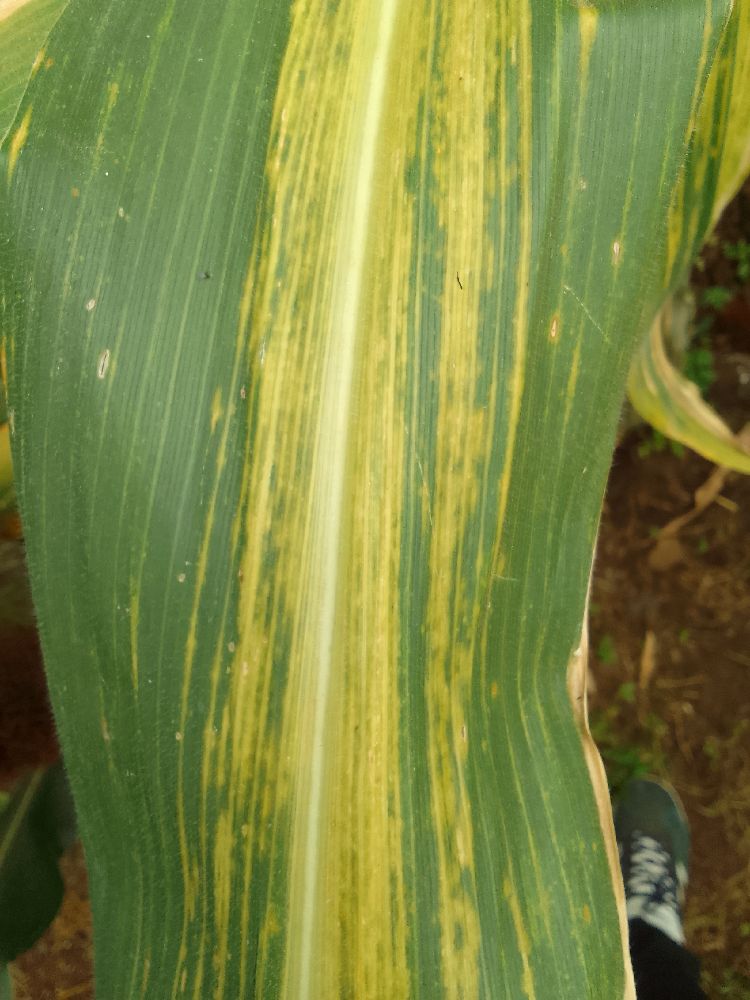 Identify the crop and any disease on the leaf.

maize, maize lethal necrosis
